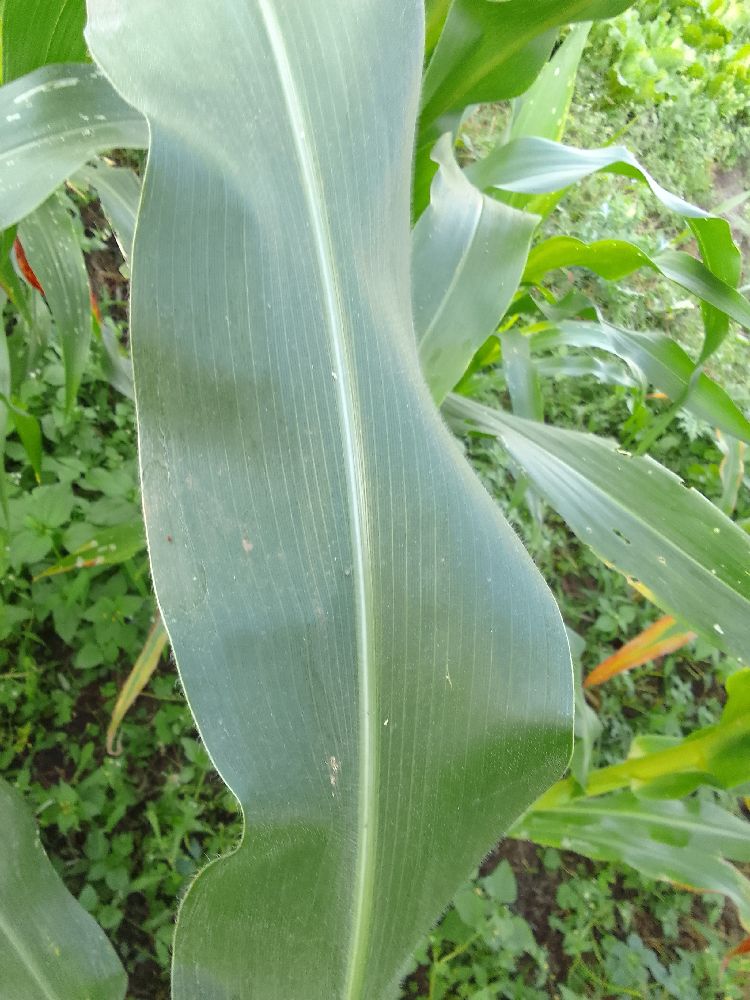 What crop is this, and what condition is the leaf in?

maize, healthy
